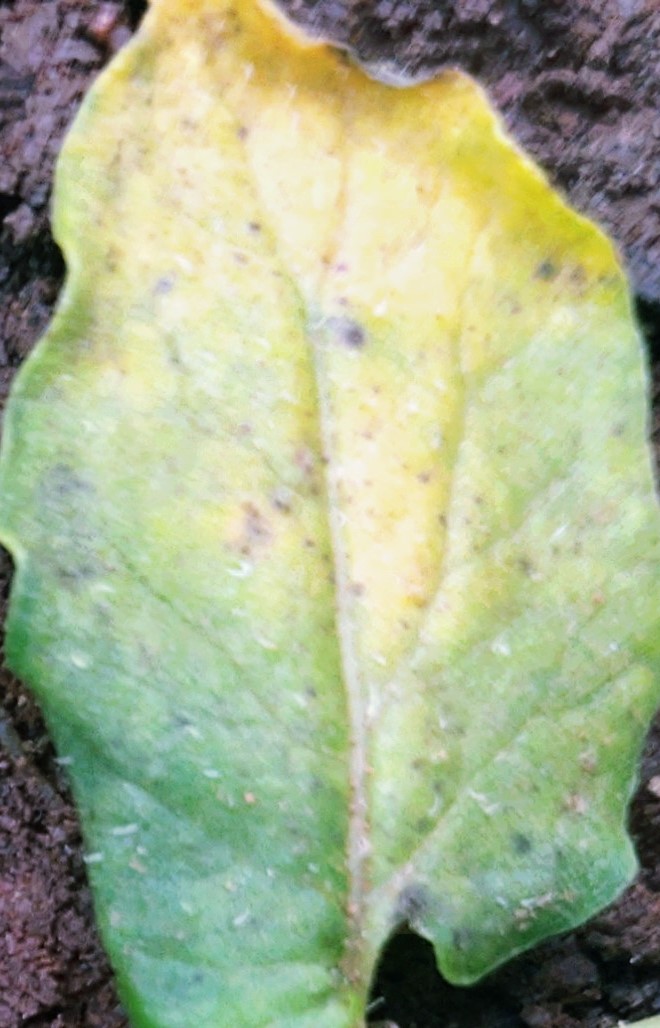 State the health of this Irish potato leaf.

late blight
